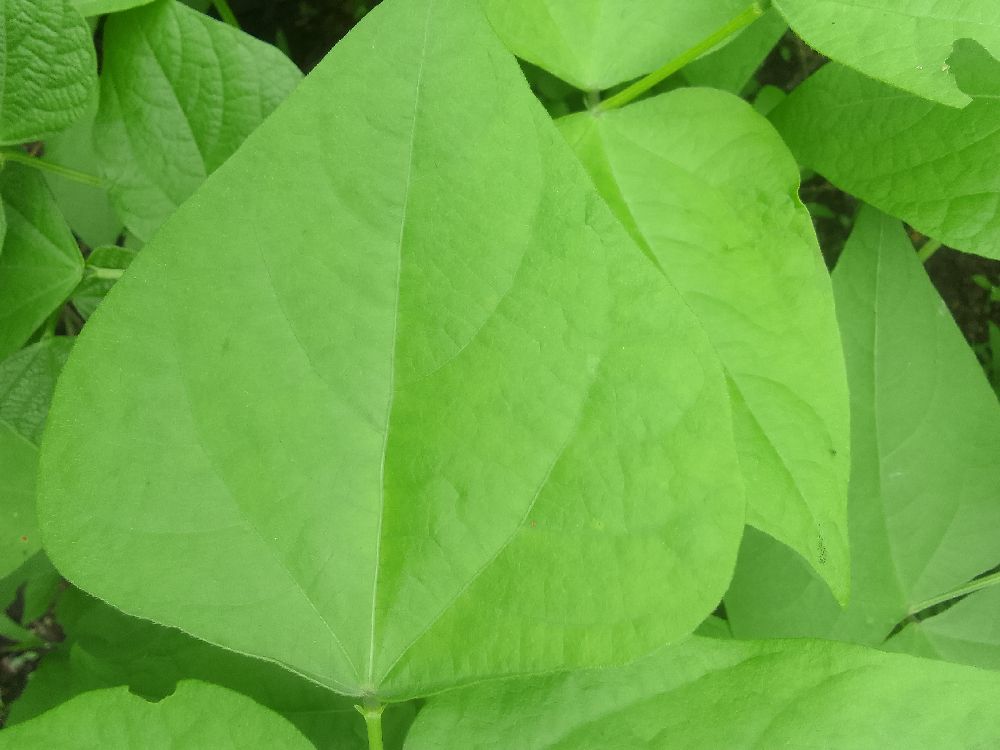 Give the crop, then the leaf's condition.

common bean, healthy
